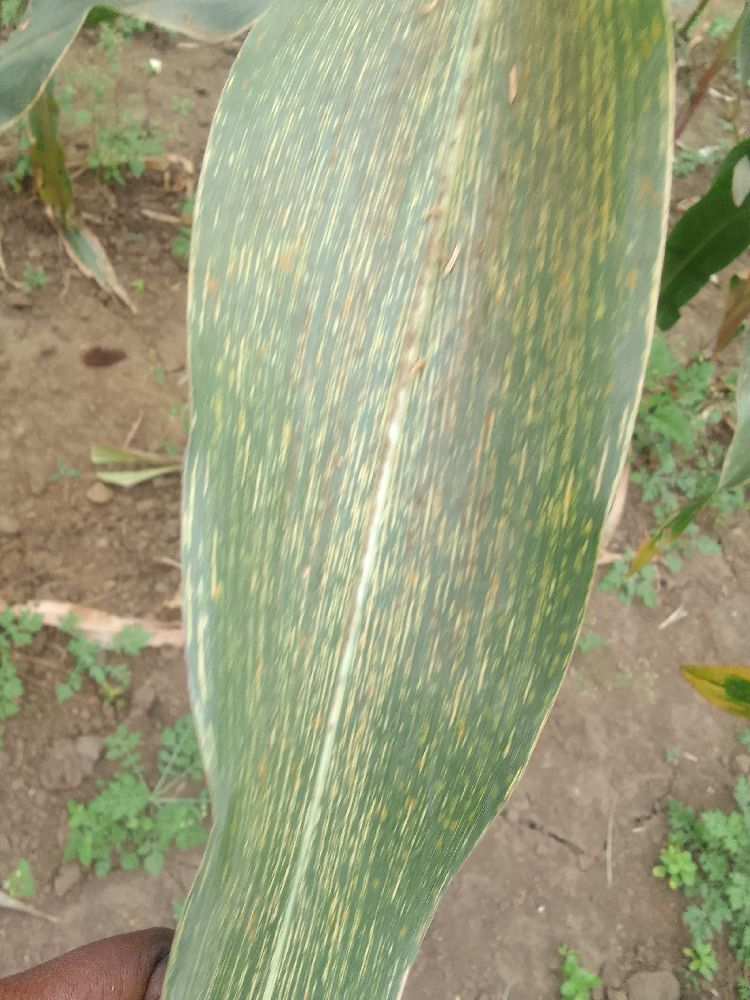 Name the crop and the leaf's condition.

maize, maize streak virus
